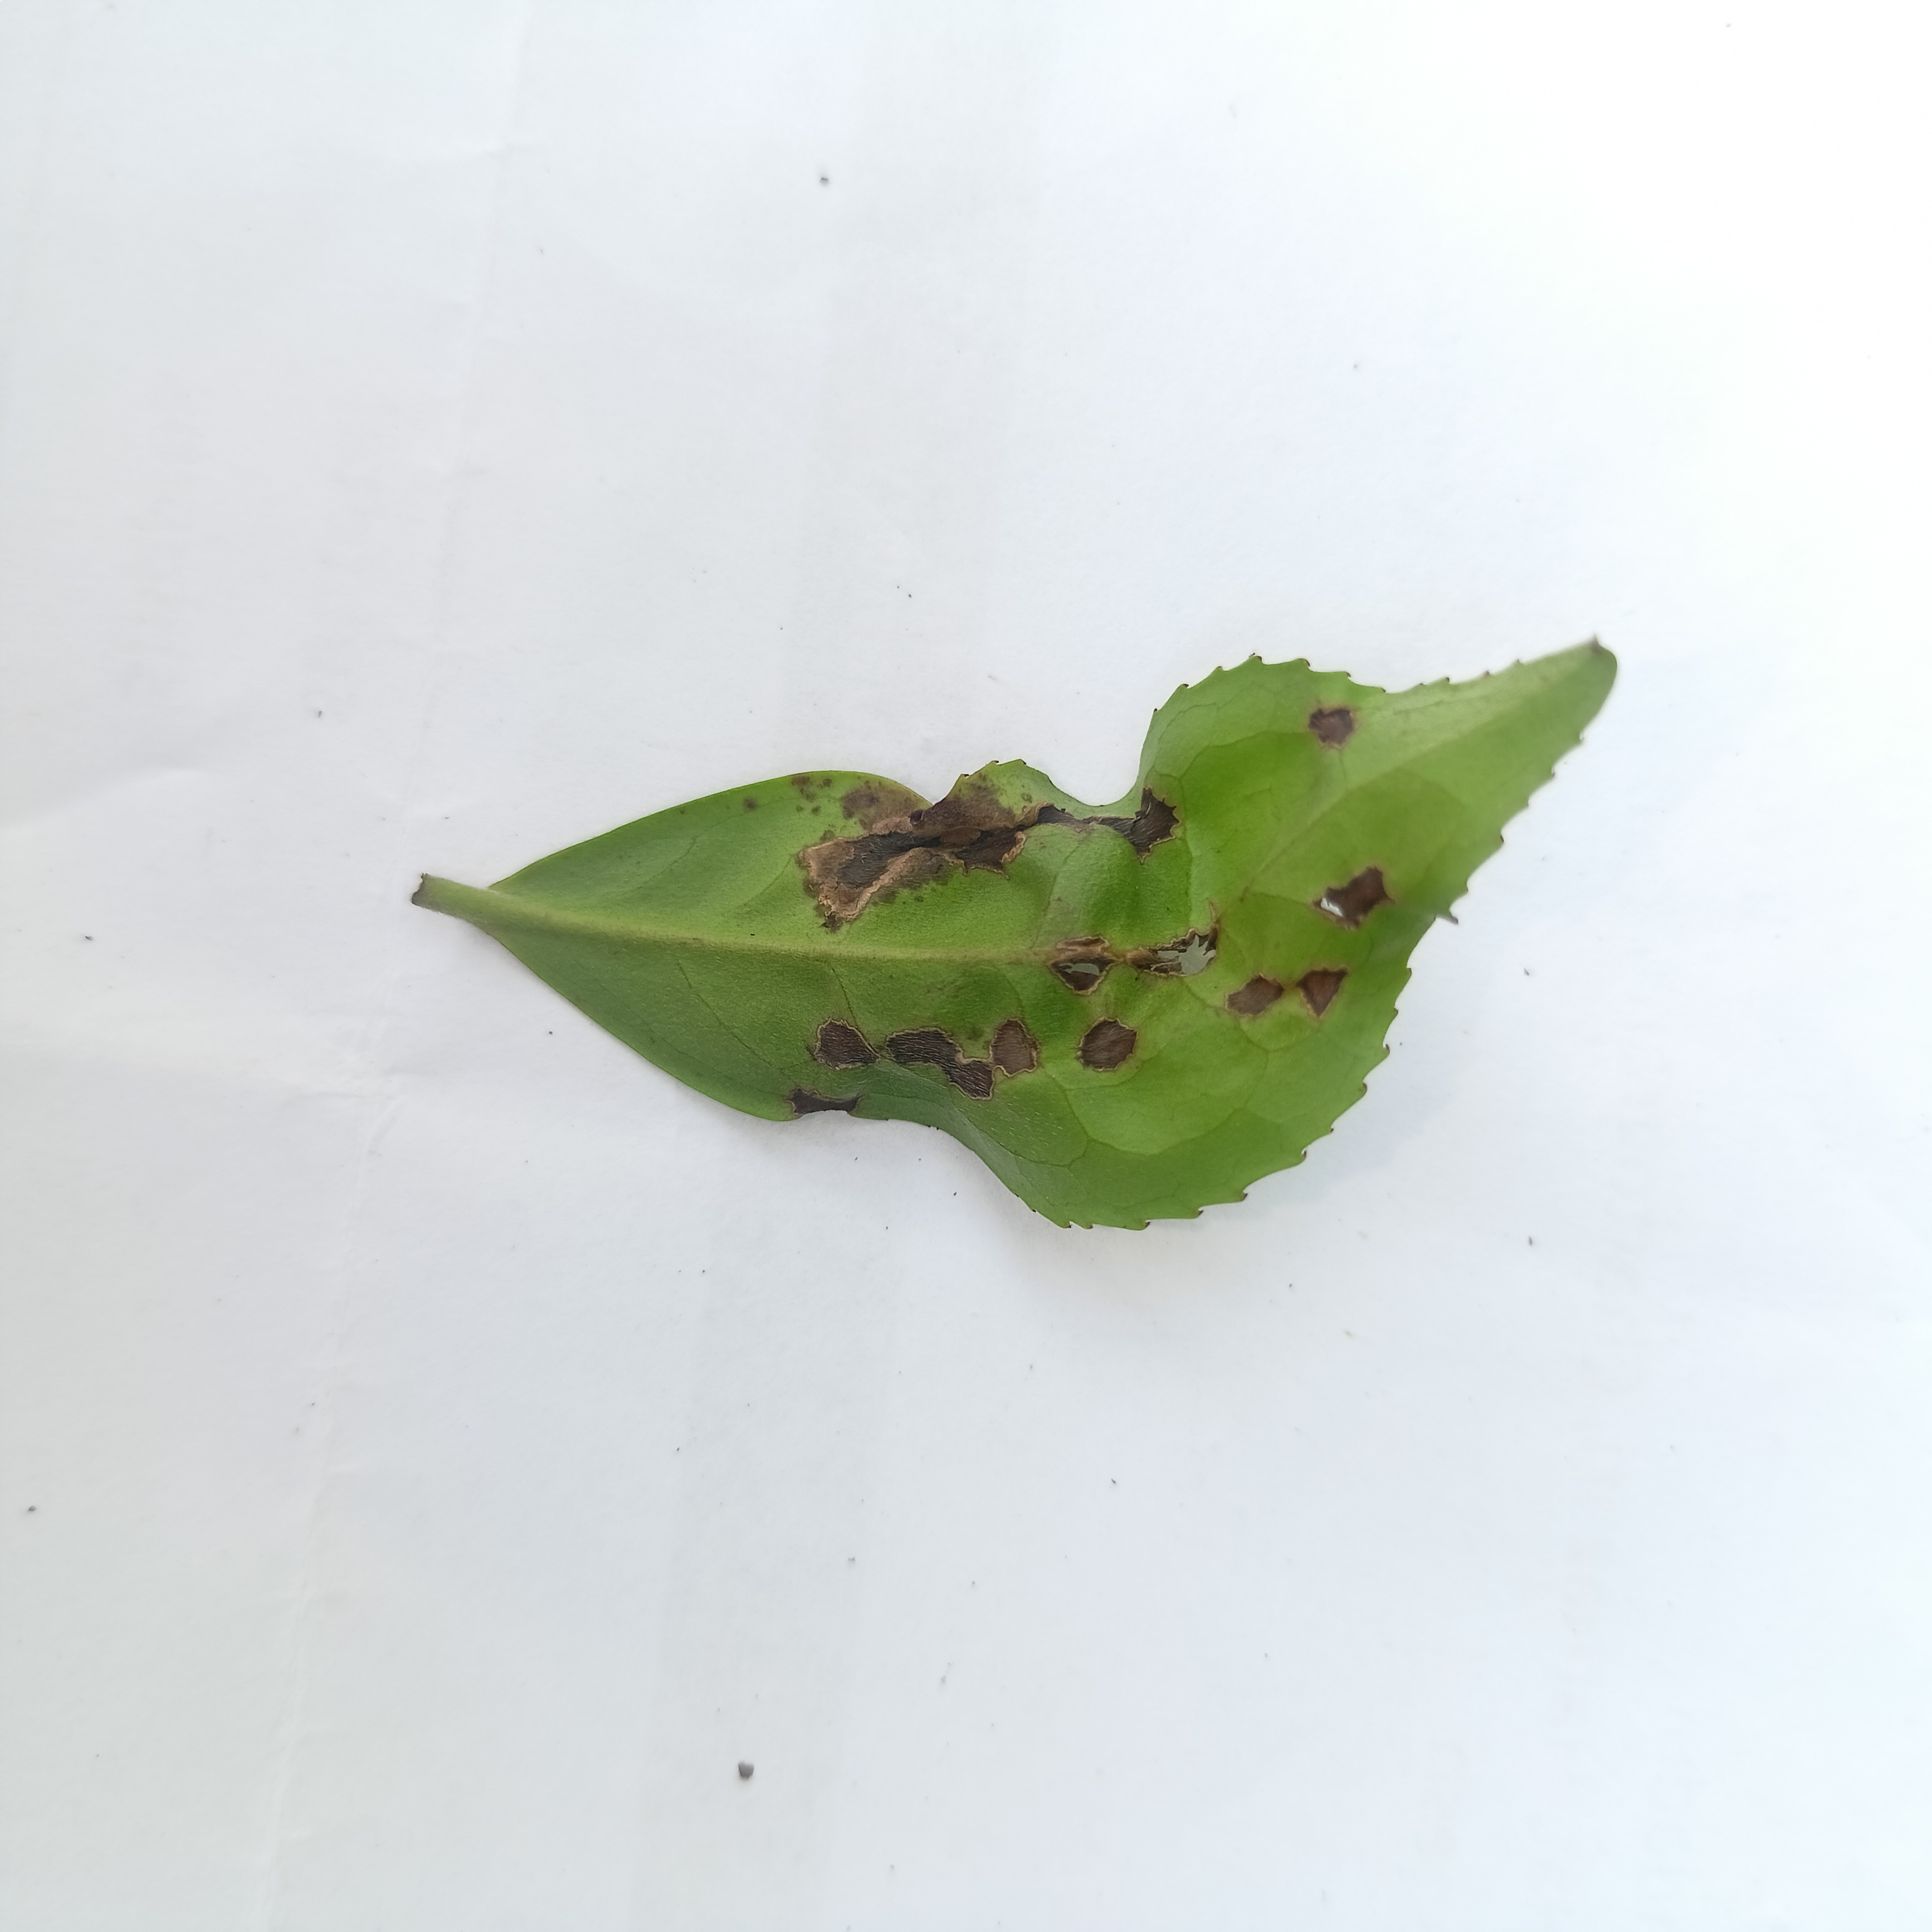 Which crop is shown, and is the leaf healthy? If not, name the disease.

tea, helopeltis
